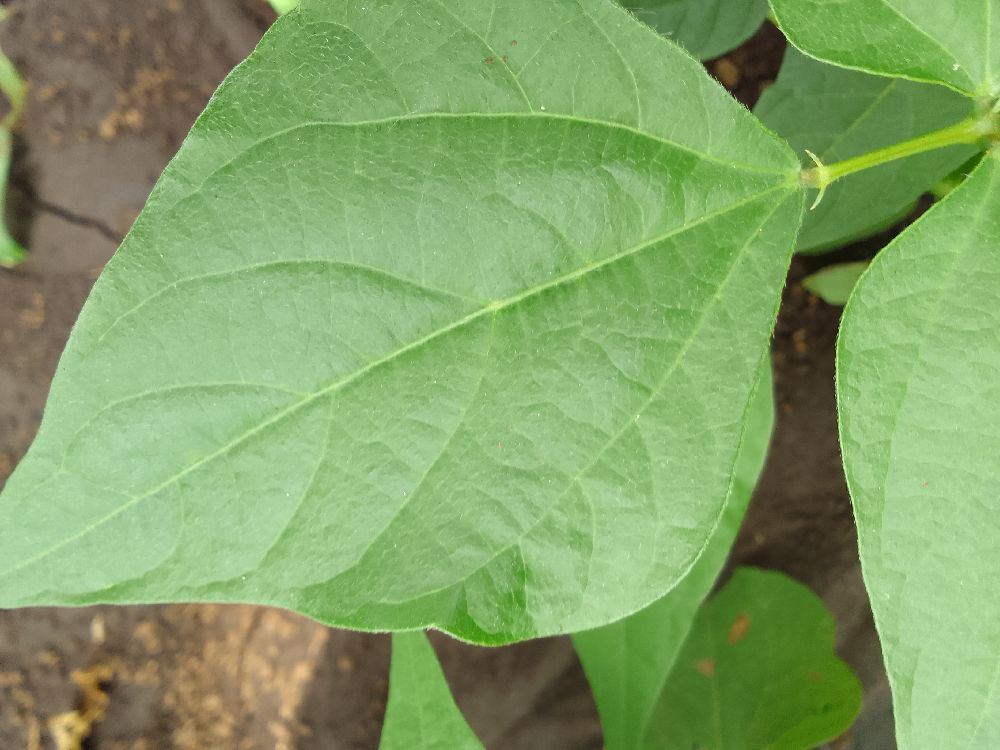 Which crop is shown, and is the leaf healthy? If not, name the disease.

common bean, healthy
